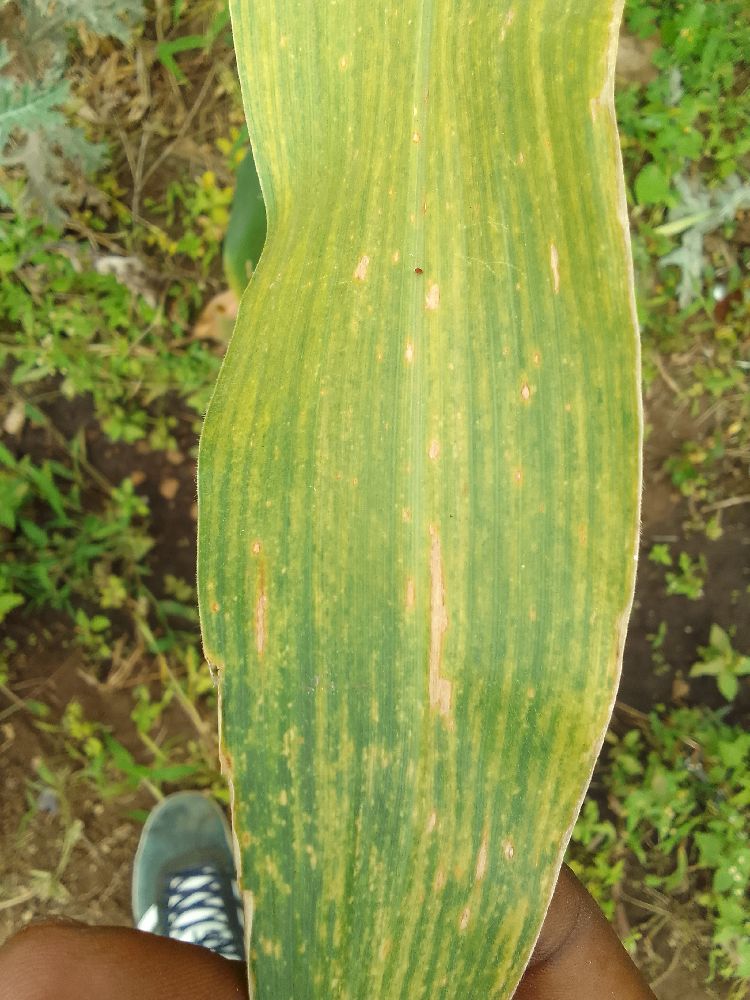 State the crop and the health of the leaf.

maize, maize lethal necrosis
